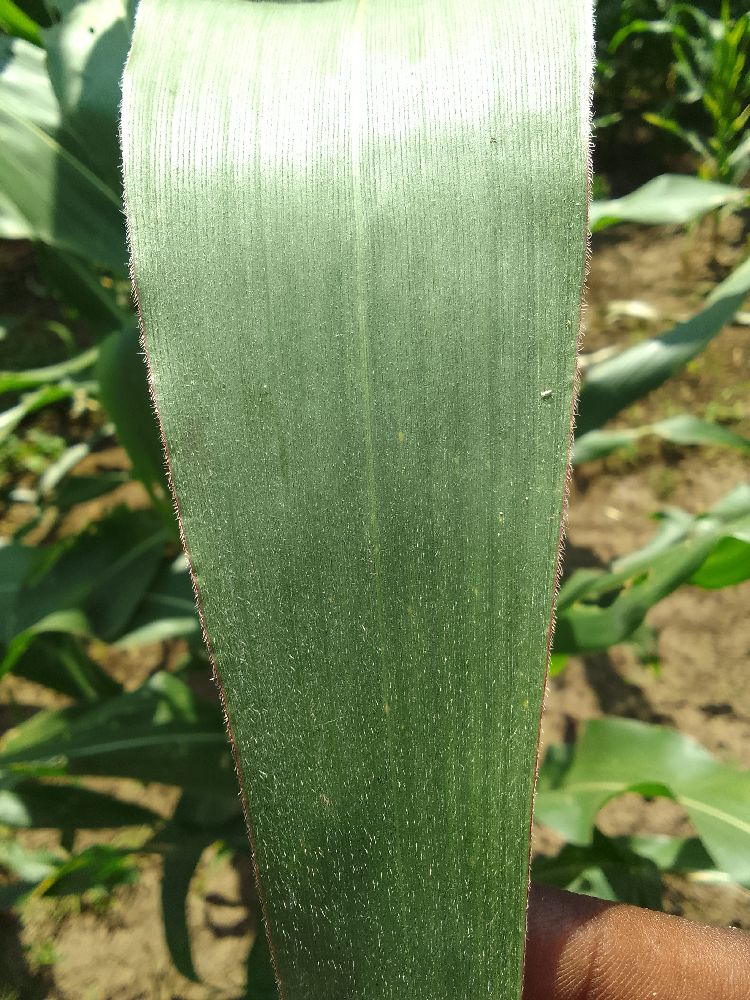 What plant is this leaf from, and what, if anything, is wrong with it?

maize, healthy
